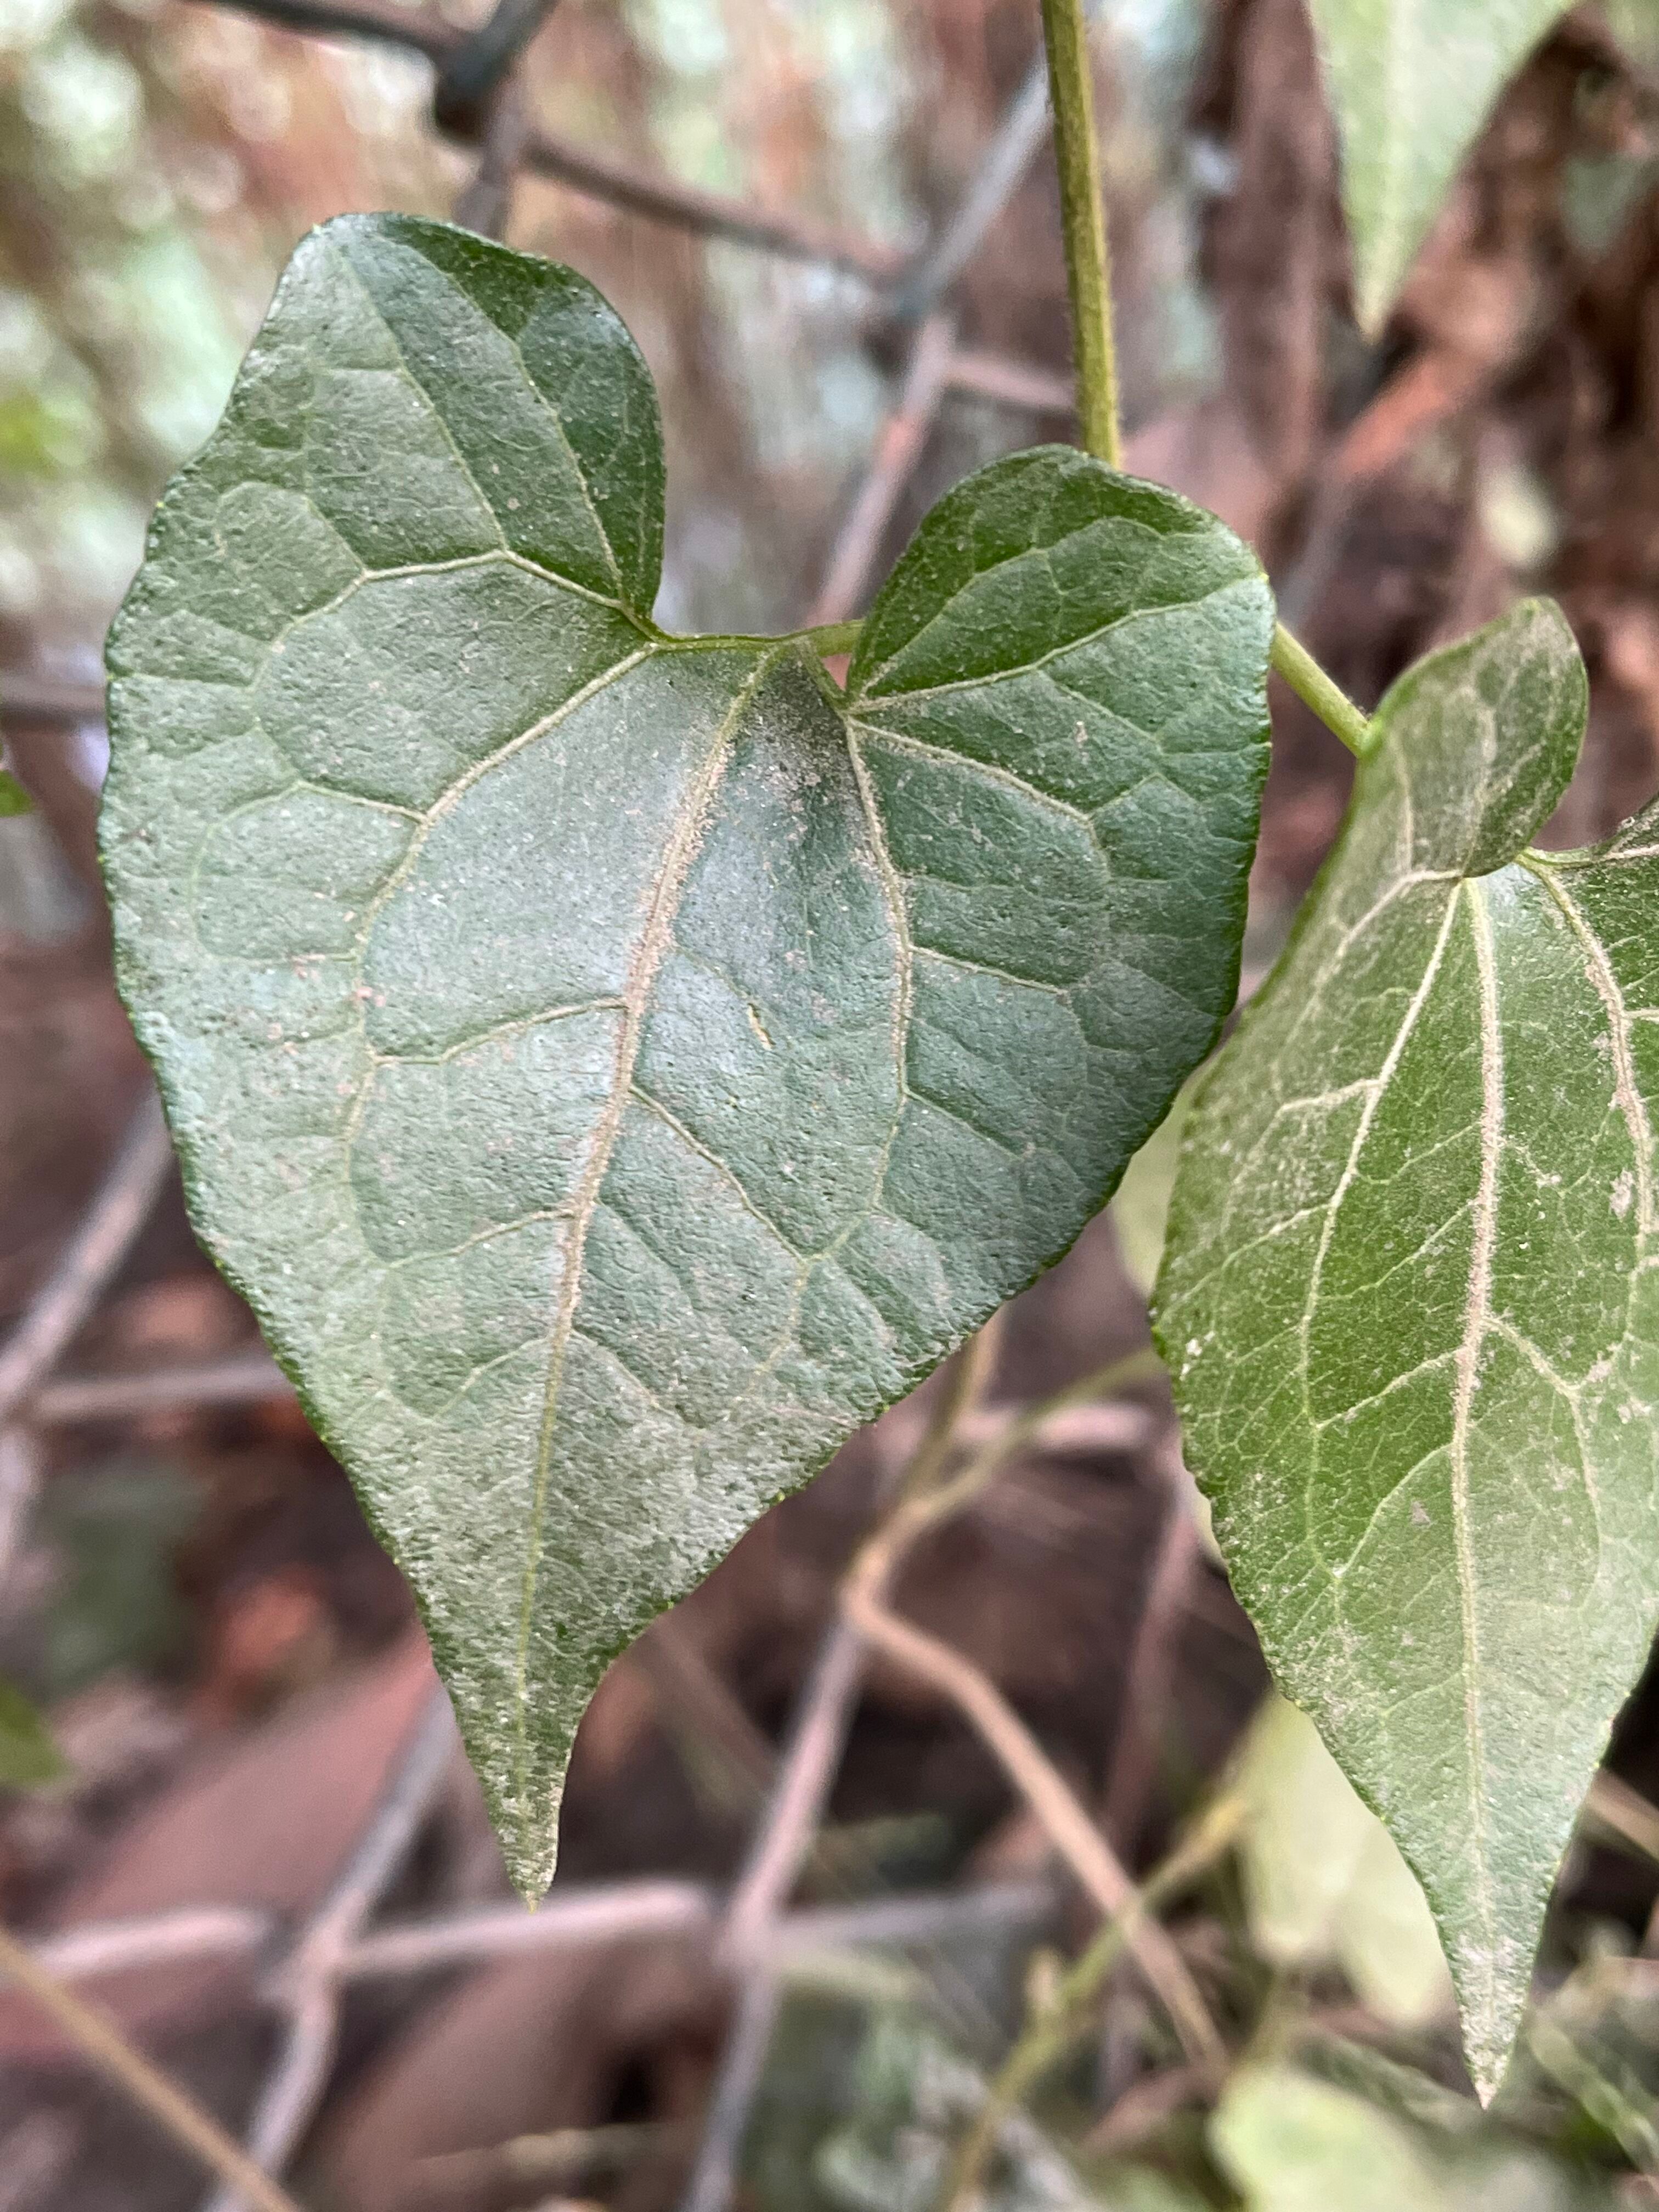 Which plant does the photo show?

bitter vine
